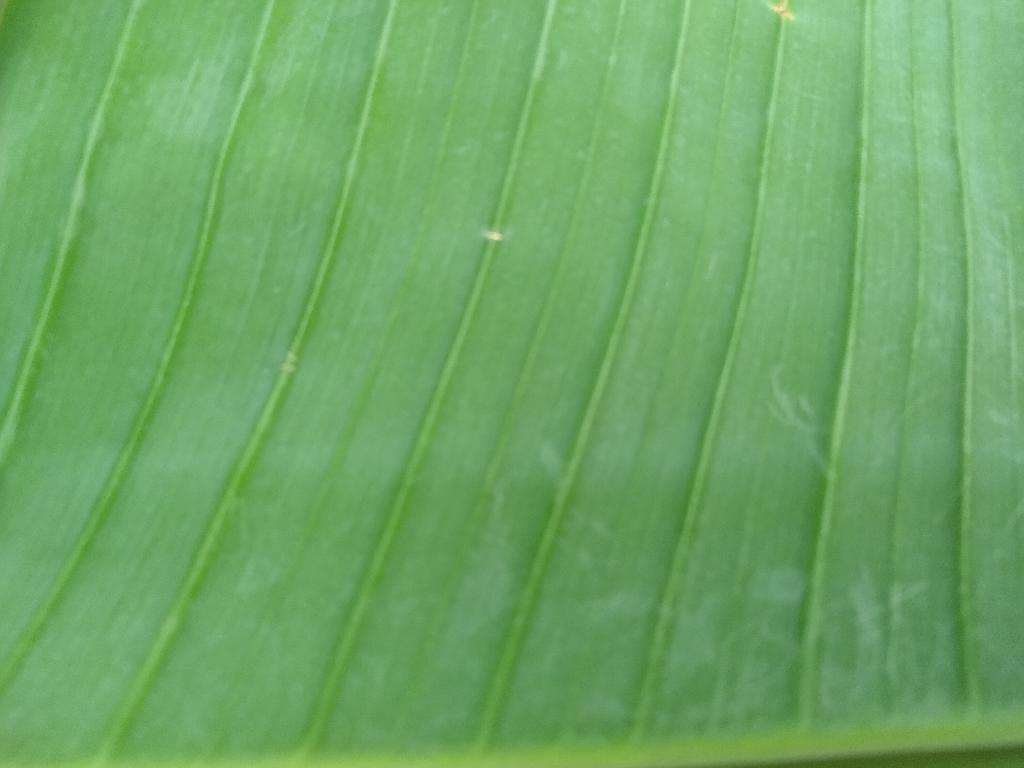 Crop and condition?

banana, healthy
